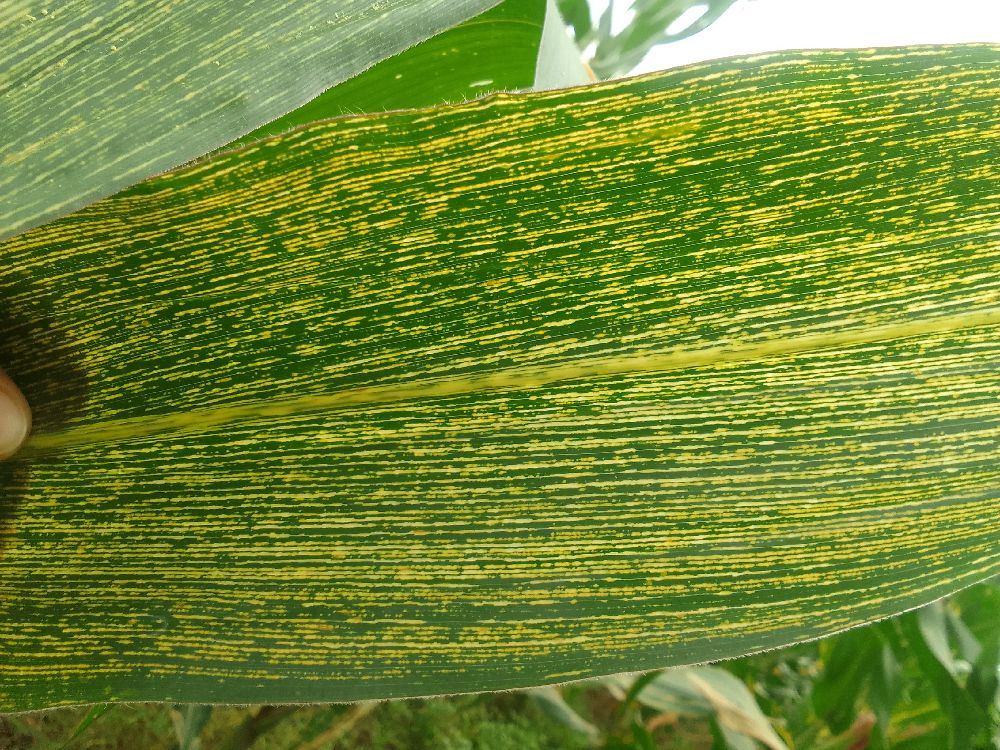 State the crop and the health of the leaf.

maize, maize streak virus
